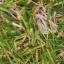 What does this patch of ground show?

grass
